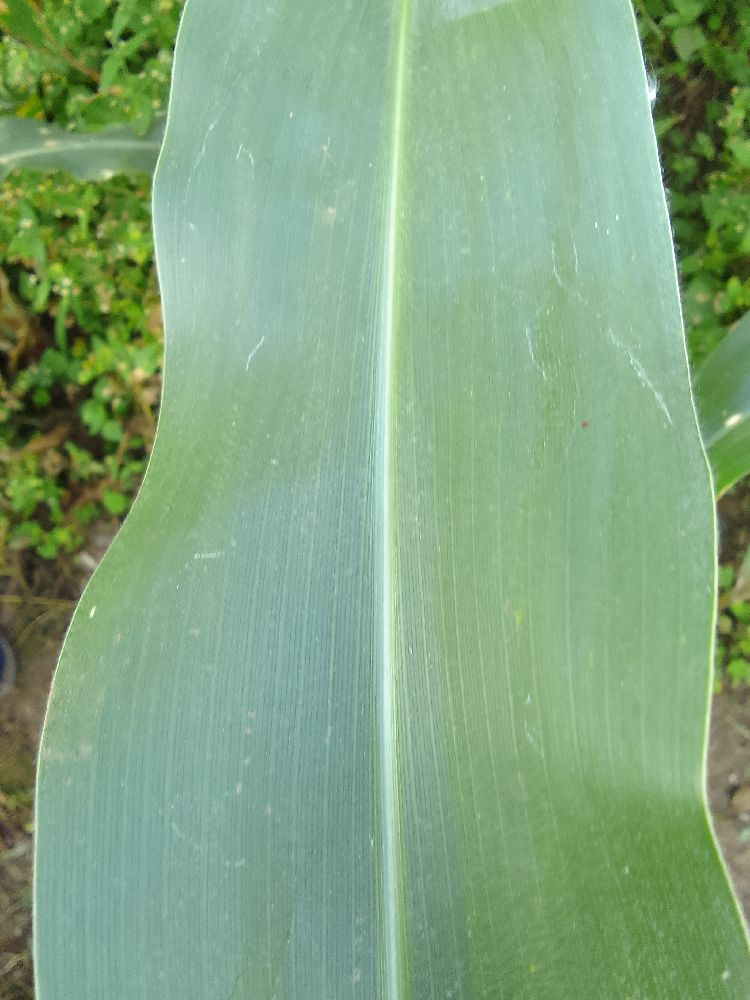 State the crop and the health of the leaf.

maize, healthy
